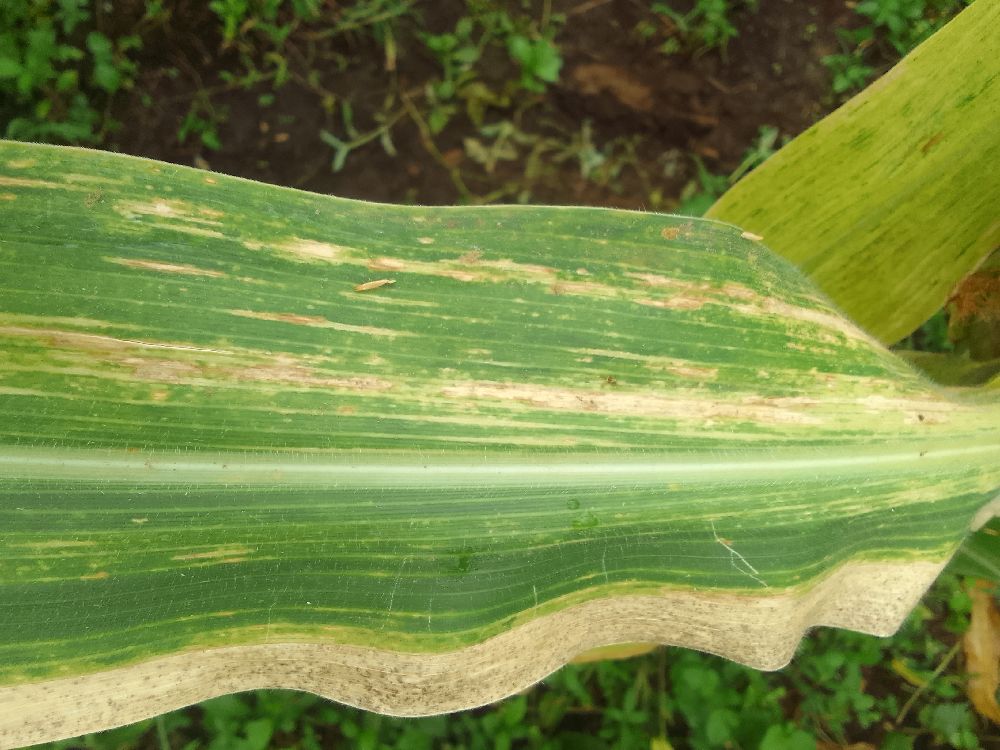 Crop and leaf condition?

maize, maize lethal necrosis
